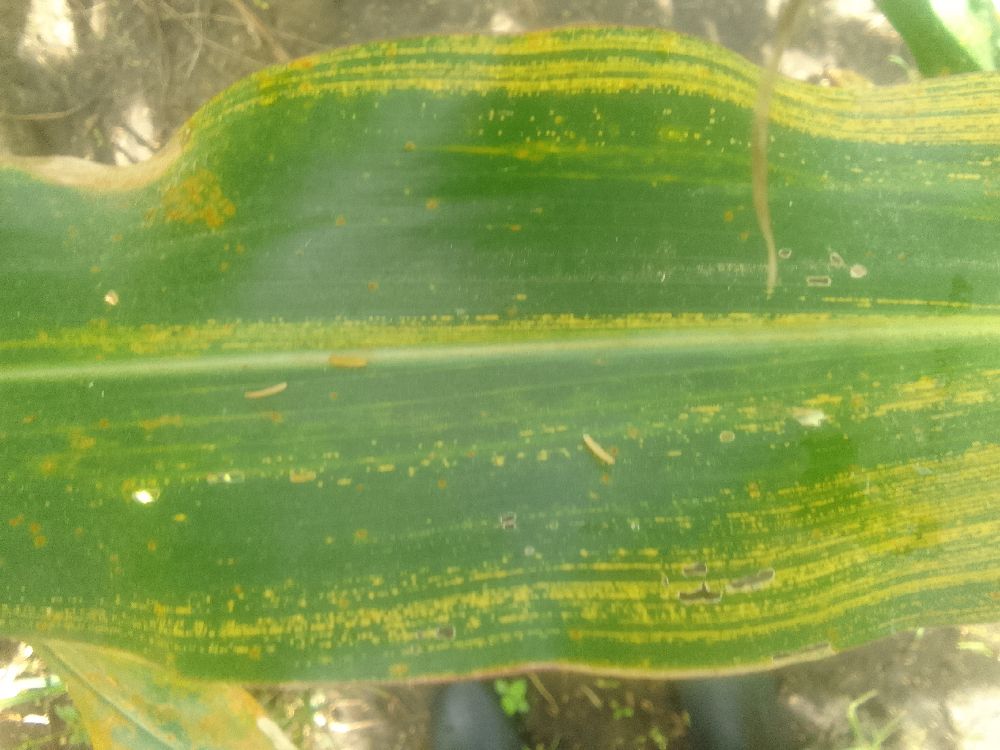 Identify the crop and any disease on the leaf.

maize, maize streak virus
